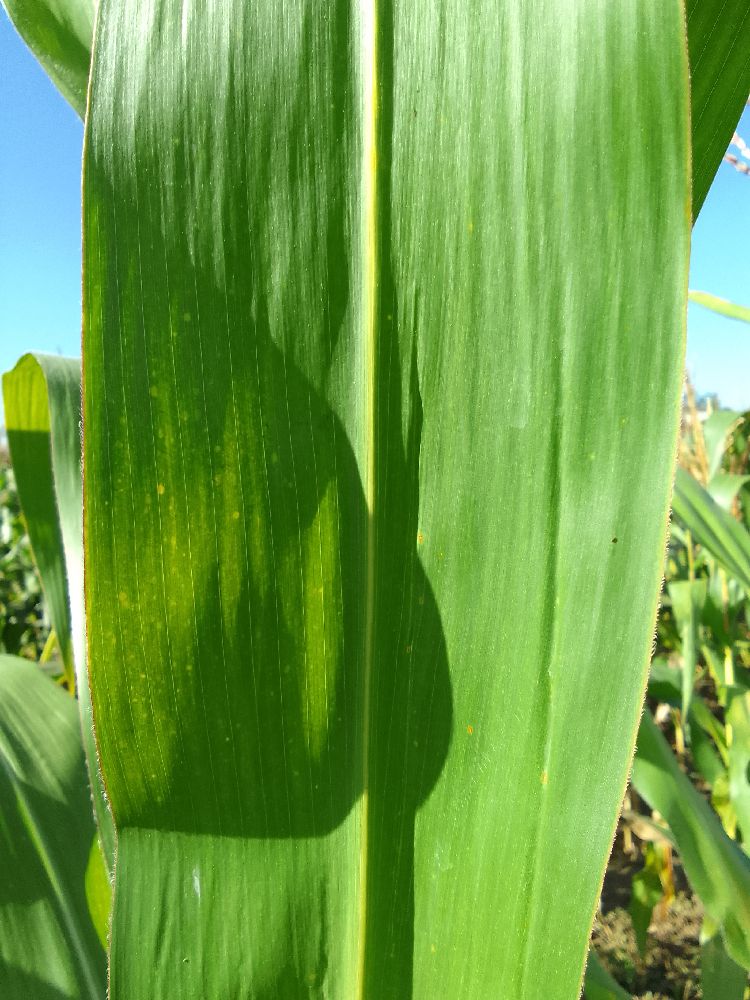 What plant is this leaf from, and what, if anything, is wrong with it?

maize, healthy
